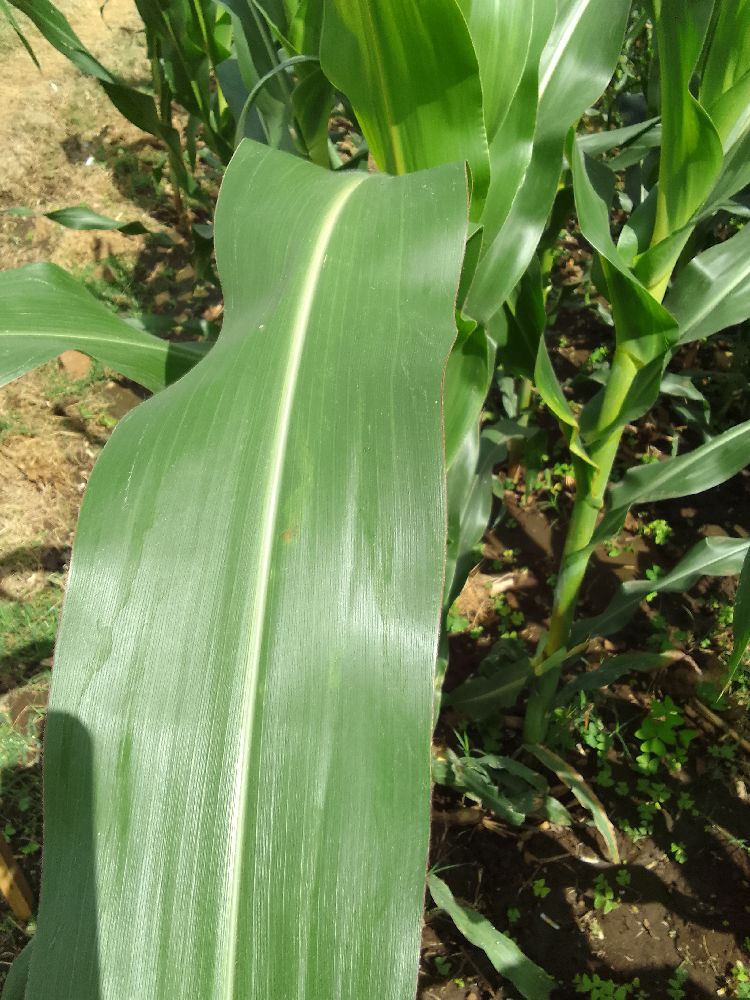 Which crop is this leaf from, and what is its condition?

maize, healthy
